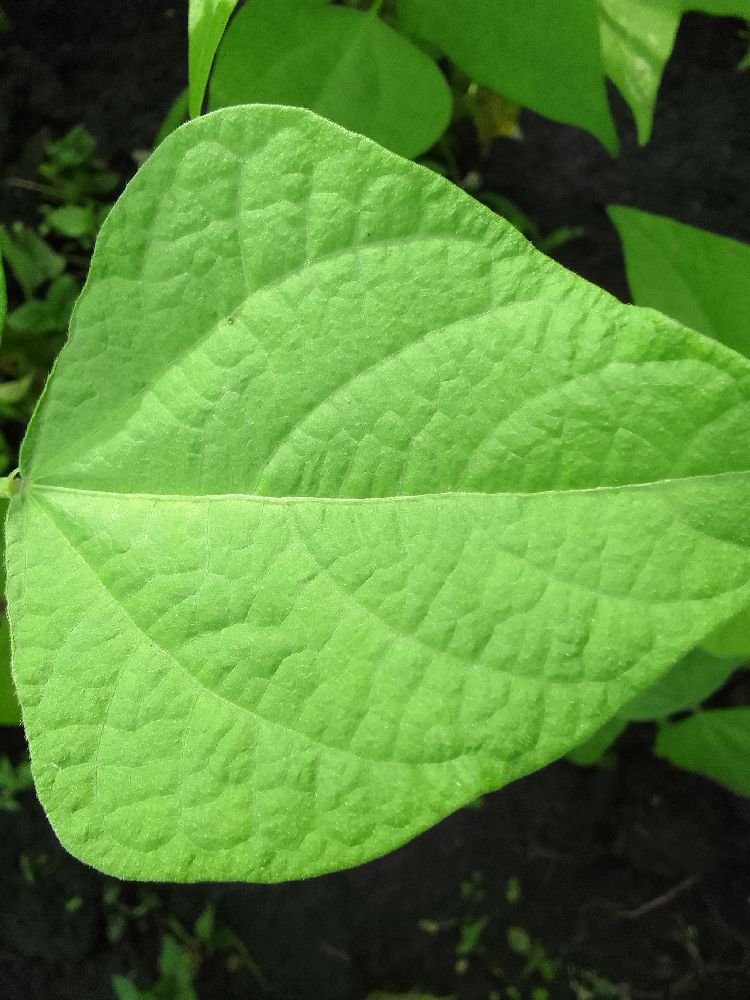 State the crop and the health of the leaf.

common bean, healthy
